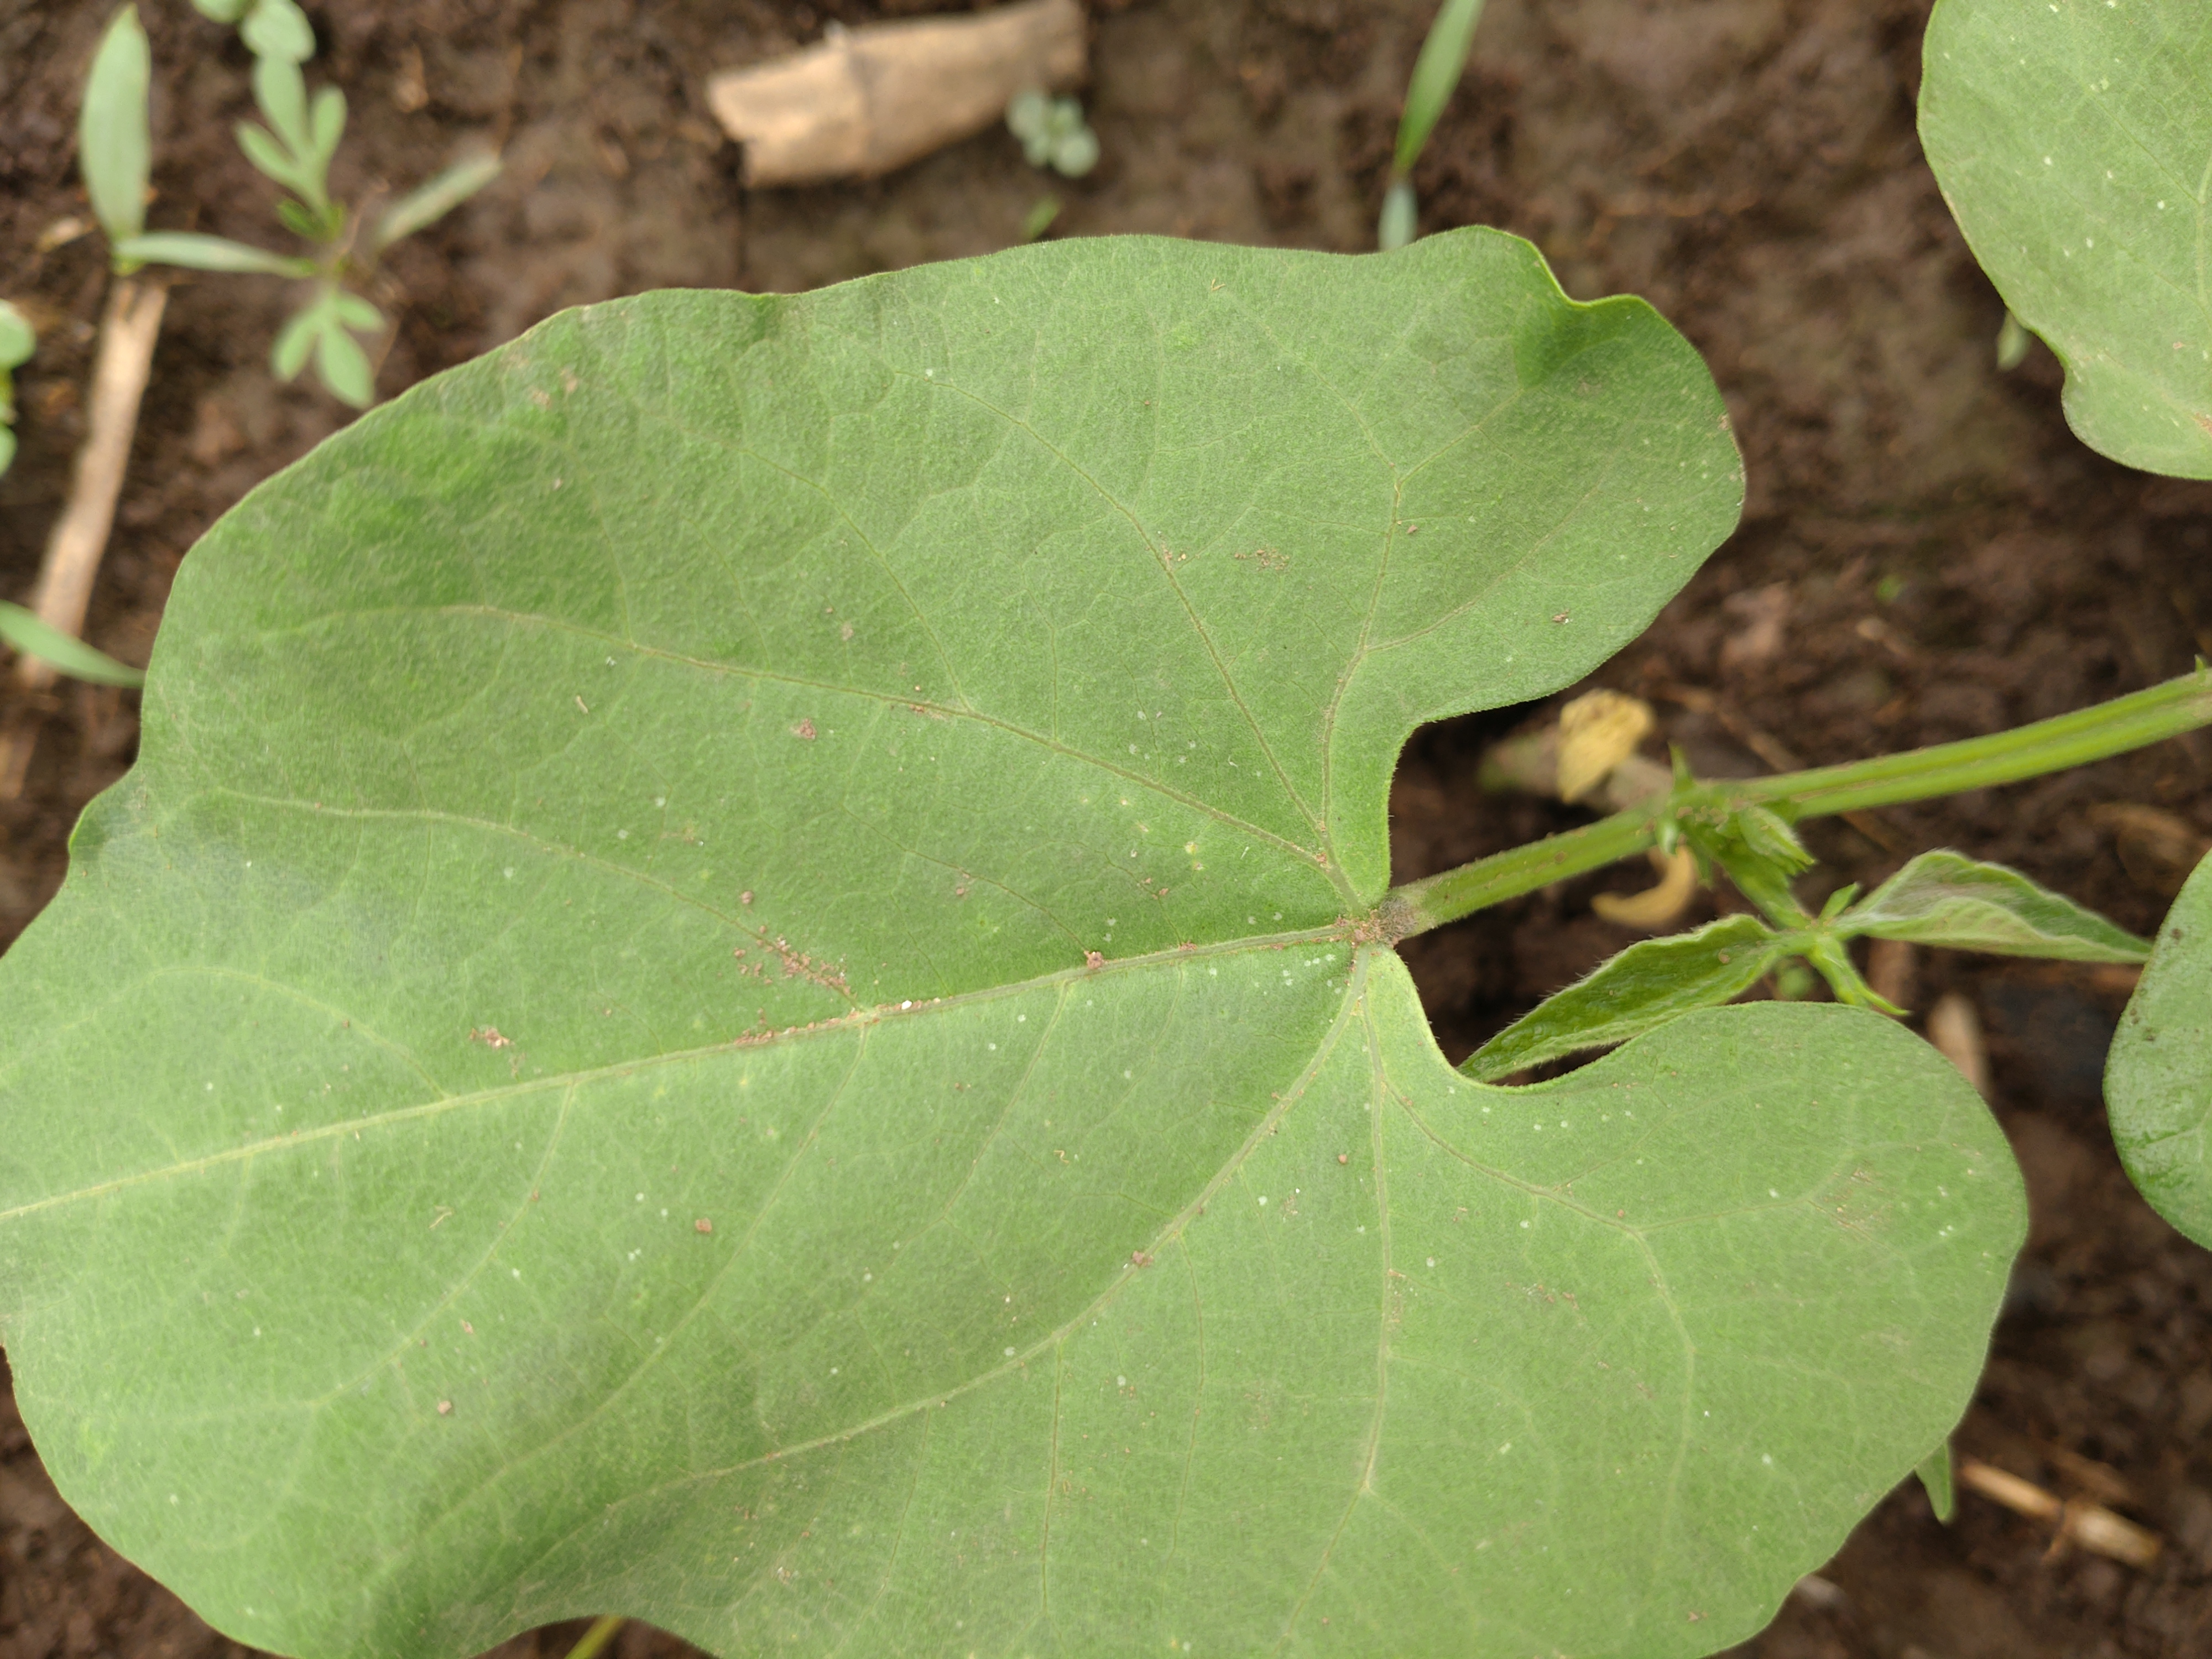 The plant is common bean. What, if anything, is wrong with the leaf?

healthy
